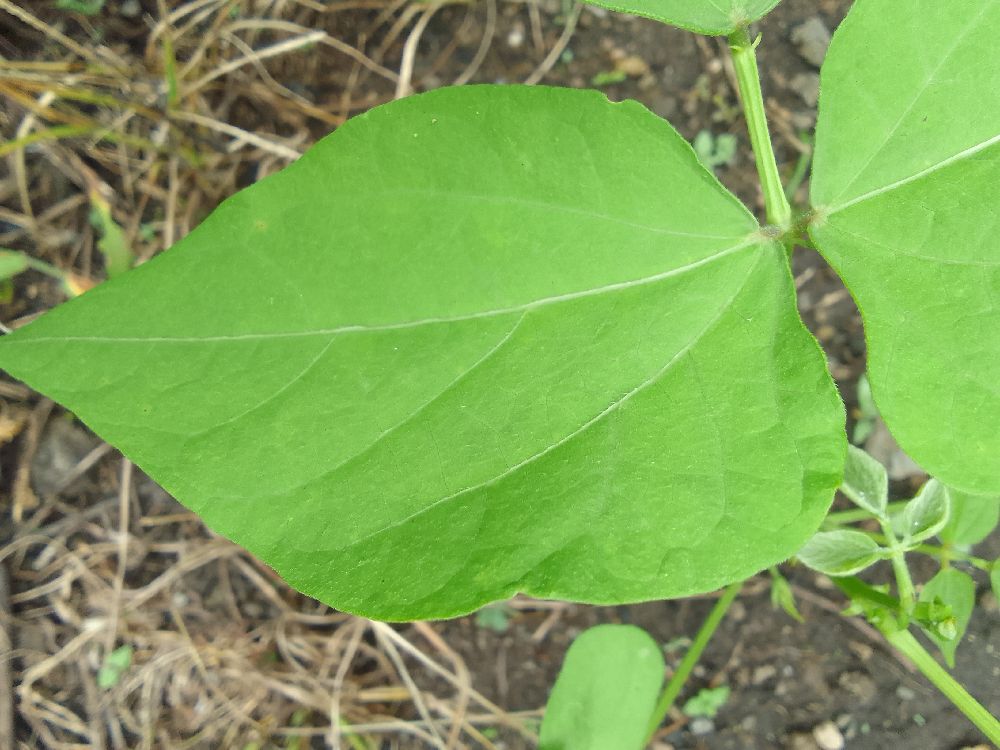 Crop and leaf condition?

common bean, healthy
